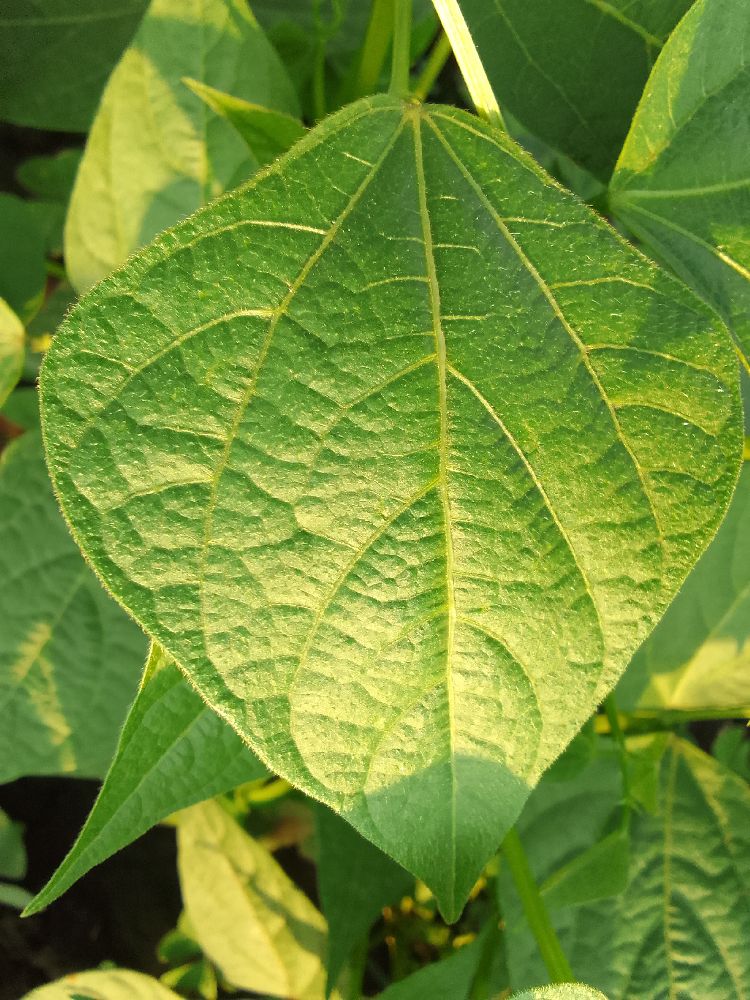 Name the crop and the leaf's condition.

common bean, healthy
